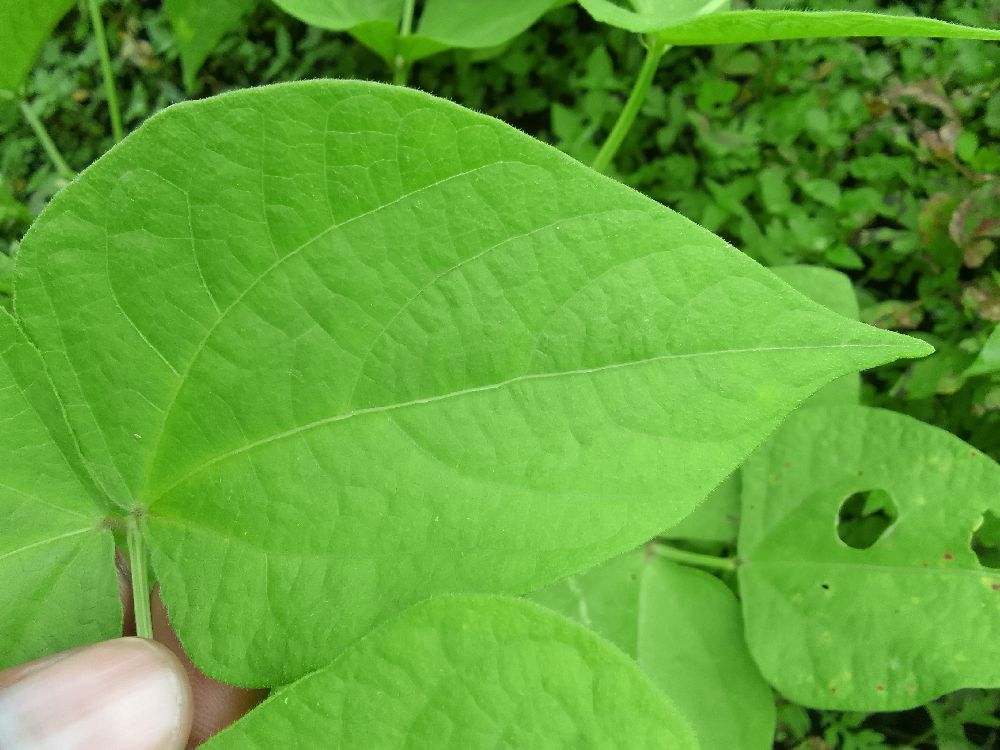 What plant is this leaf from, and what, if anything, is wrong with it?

common bean, healthy
